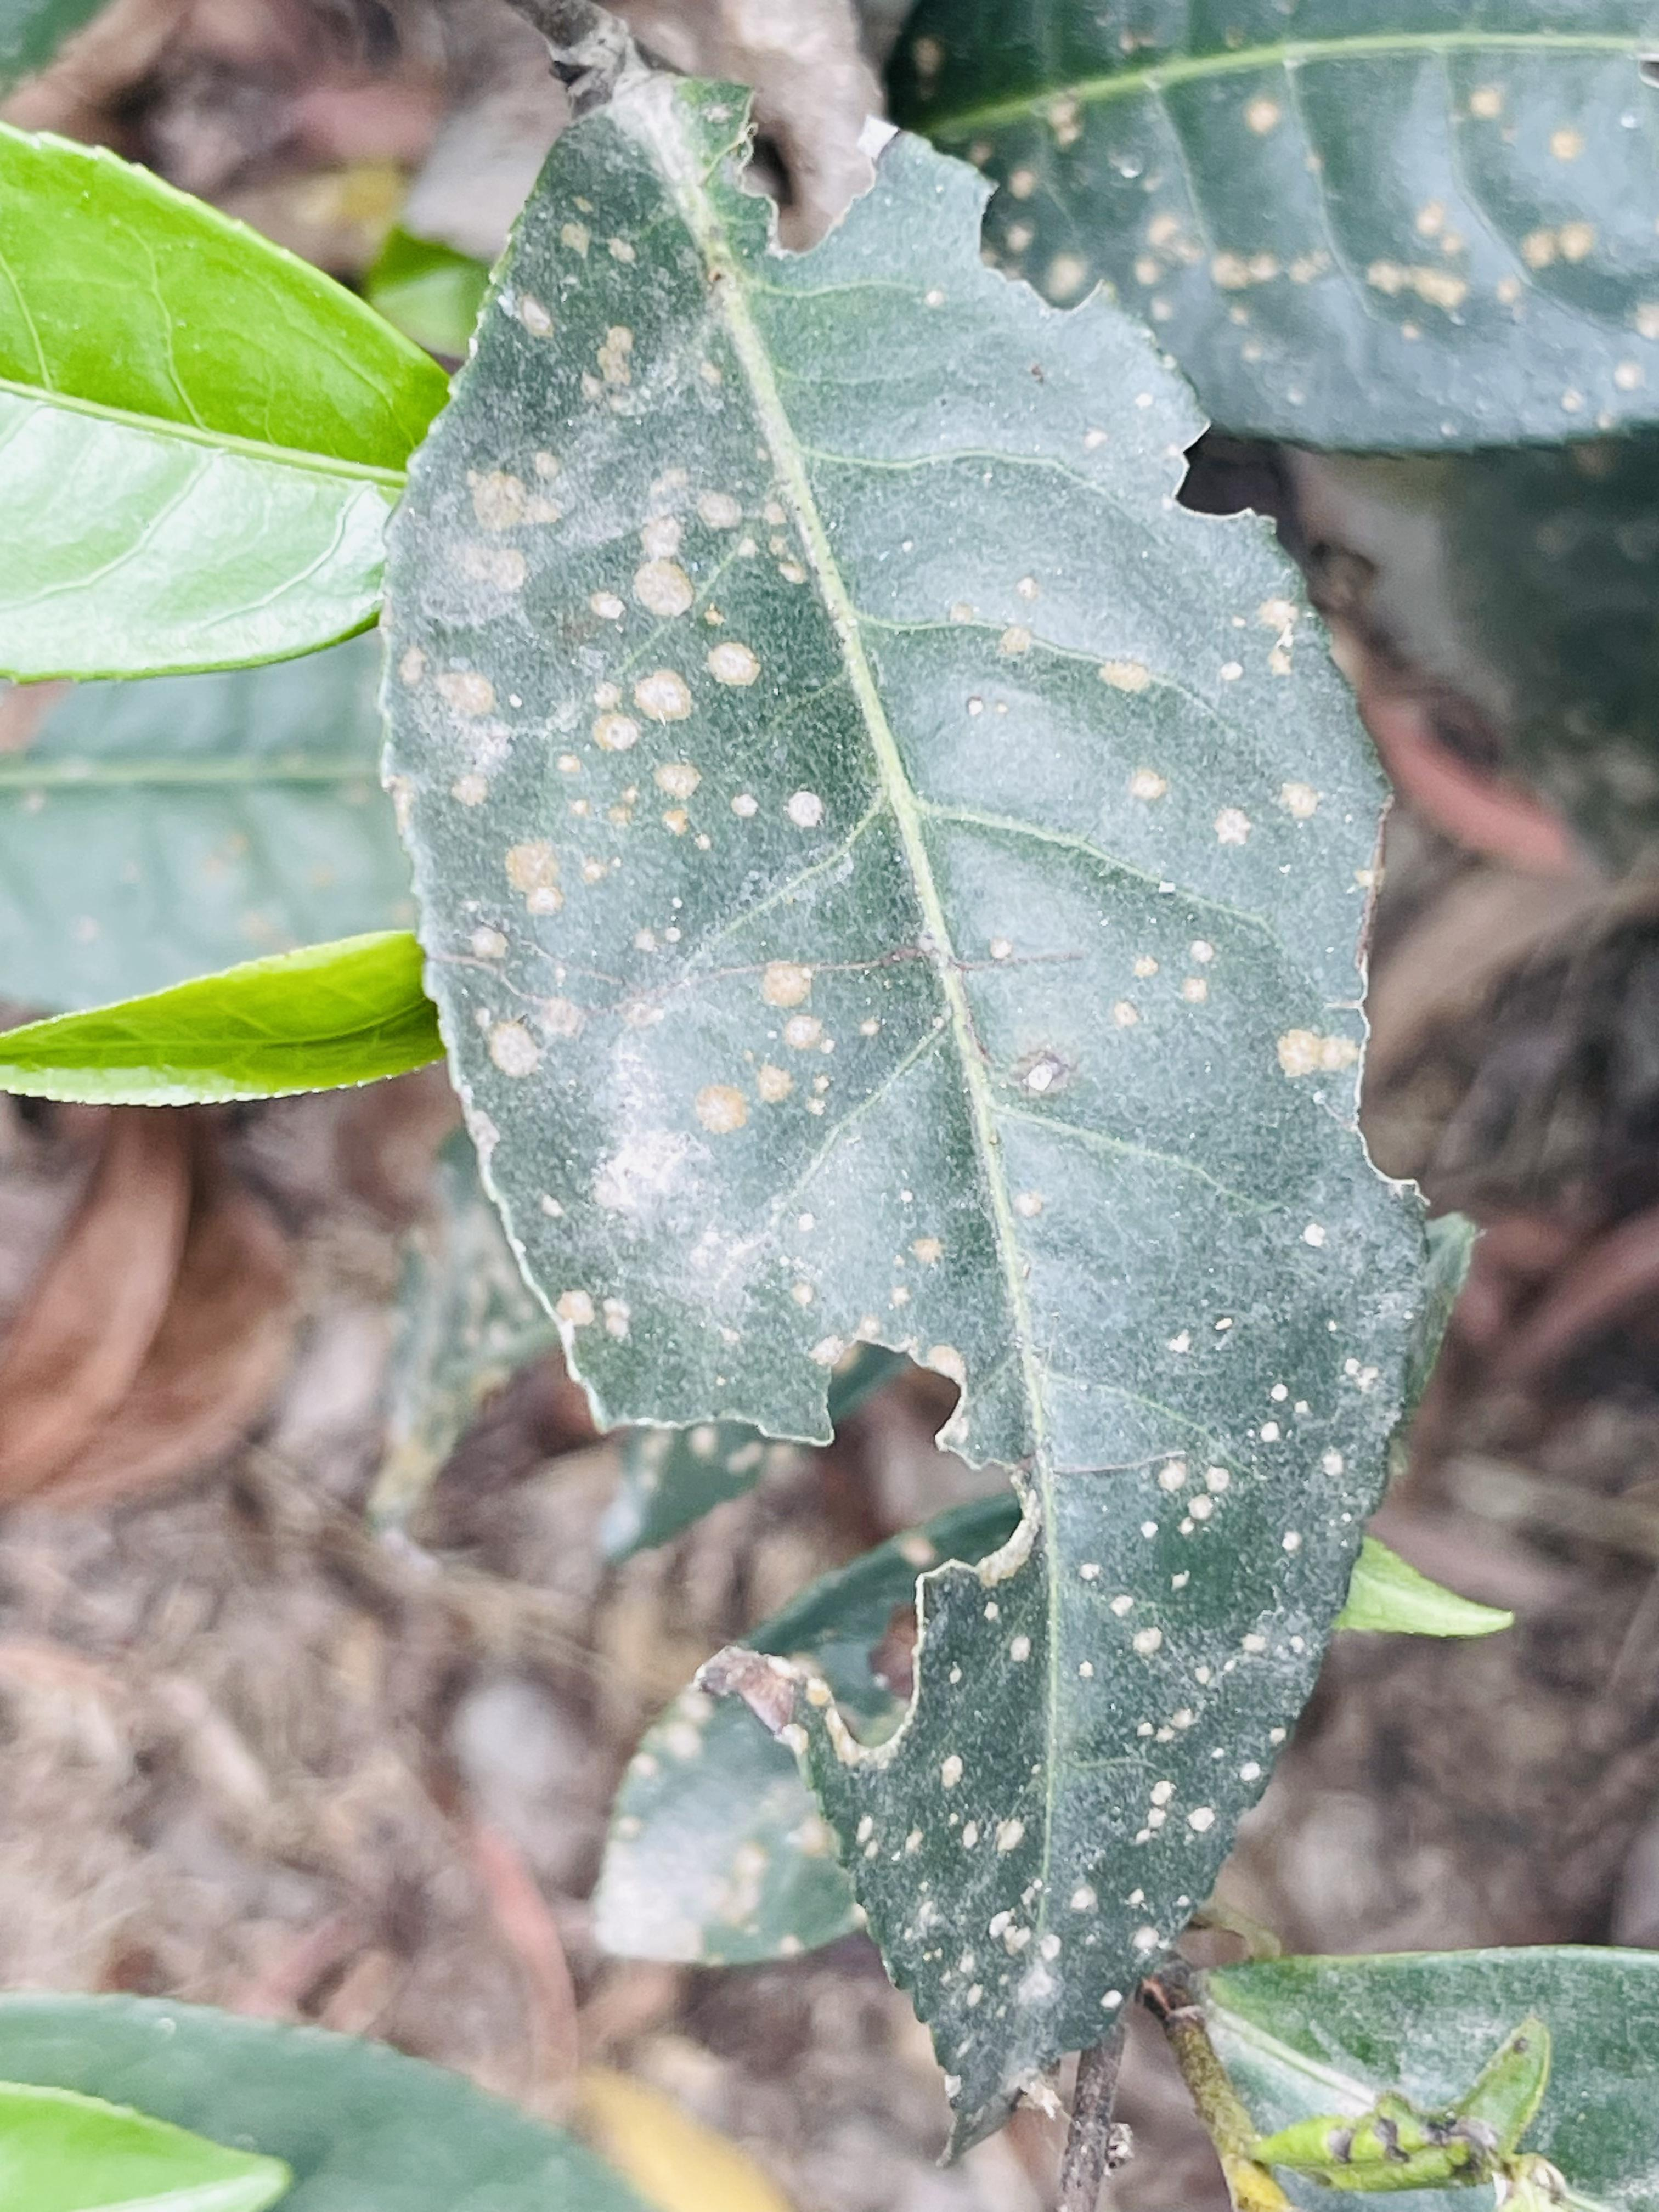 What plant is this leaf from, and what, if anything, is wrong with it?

tea, red rust
